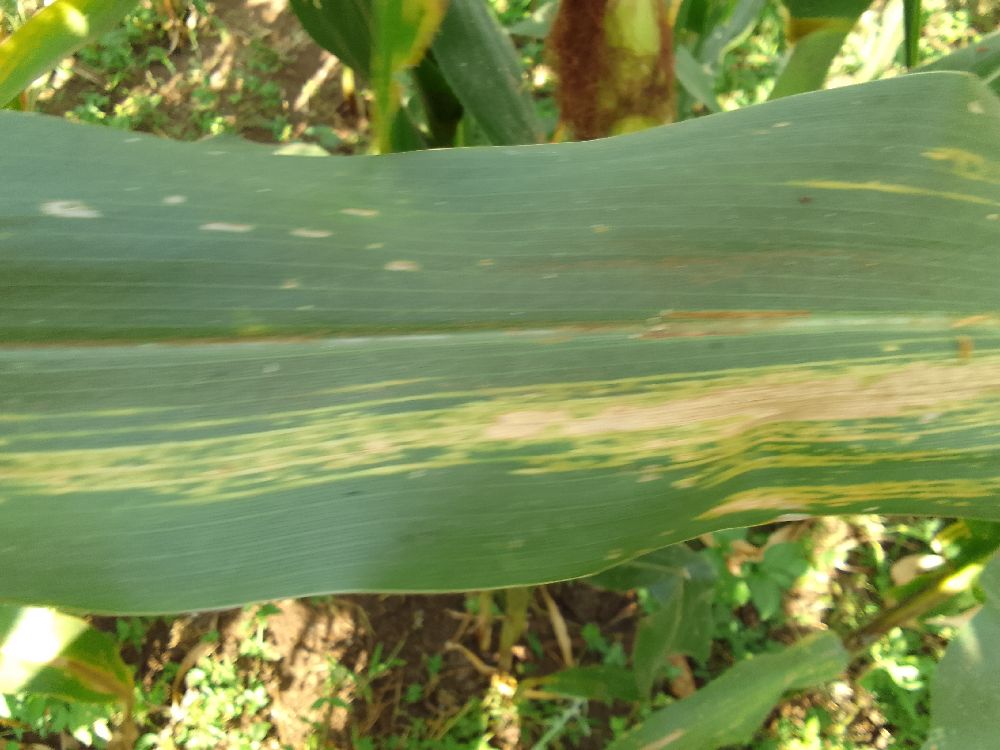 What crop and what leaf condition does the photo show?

maize, maize lethal necrosis
